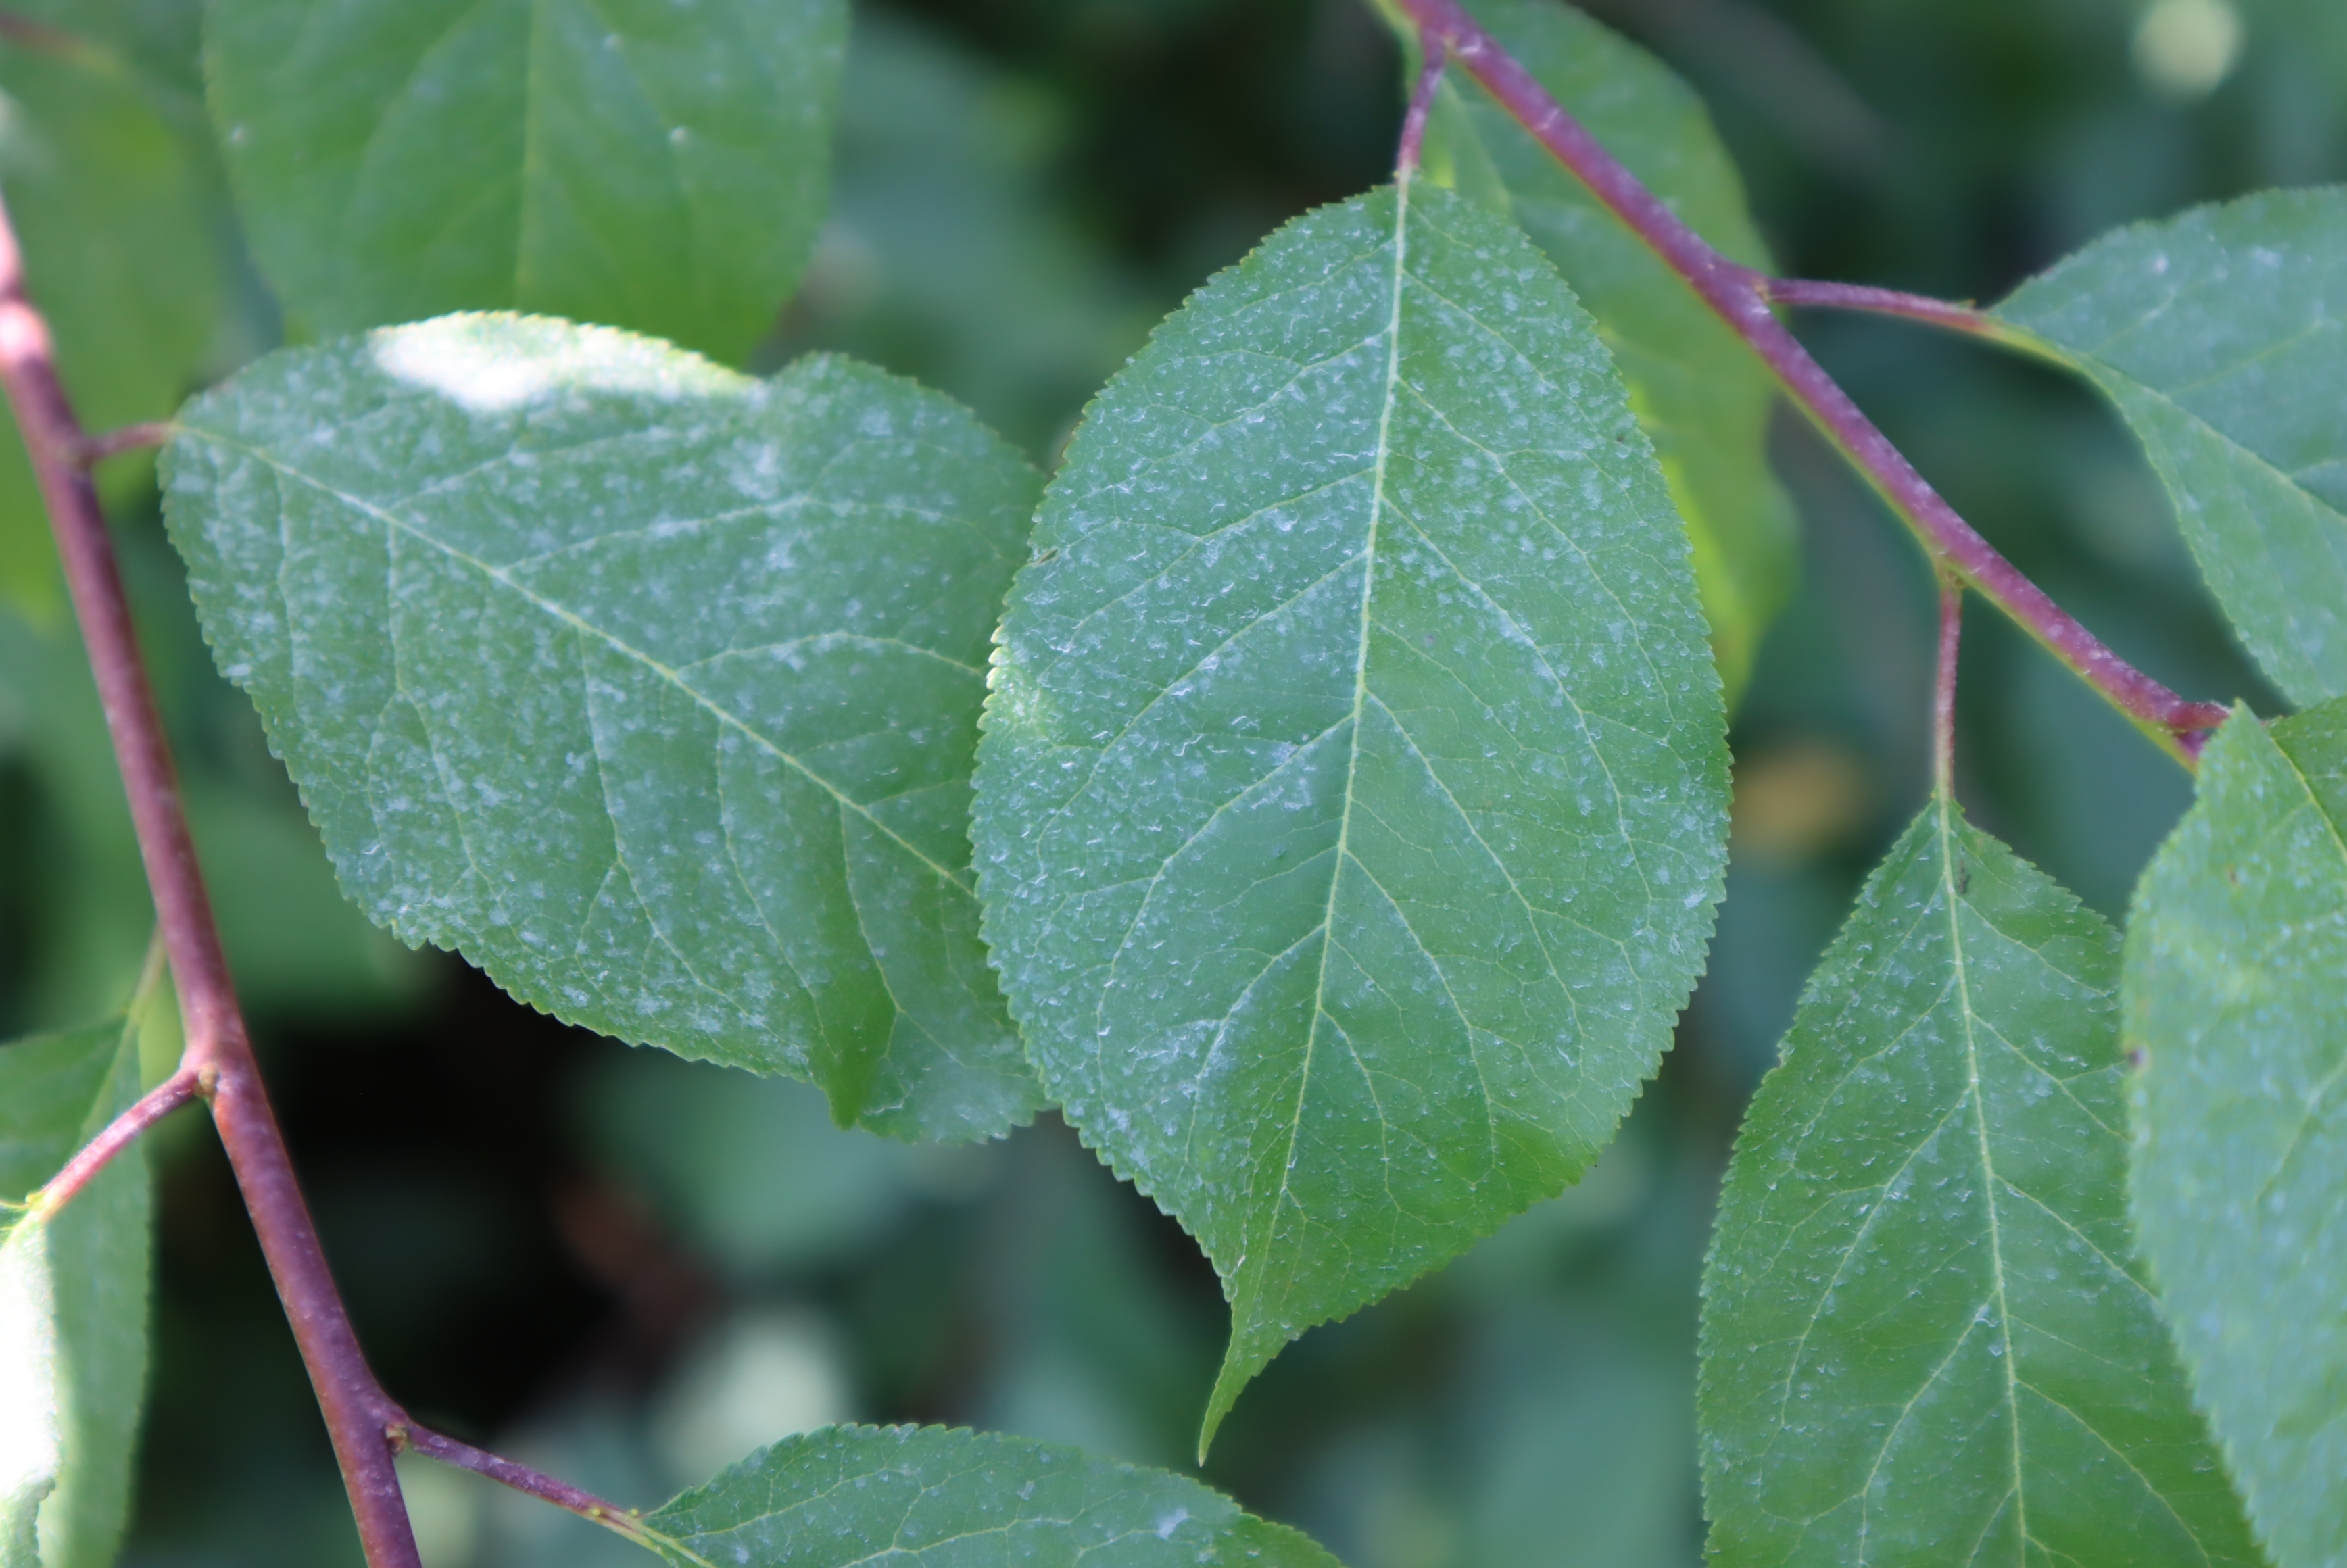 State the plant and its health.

plum, healthy
